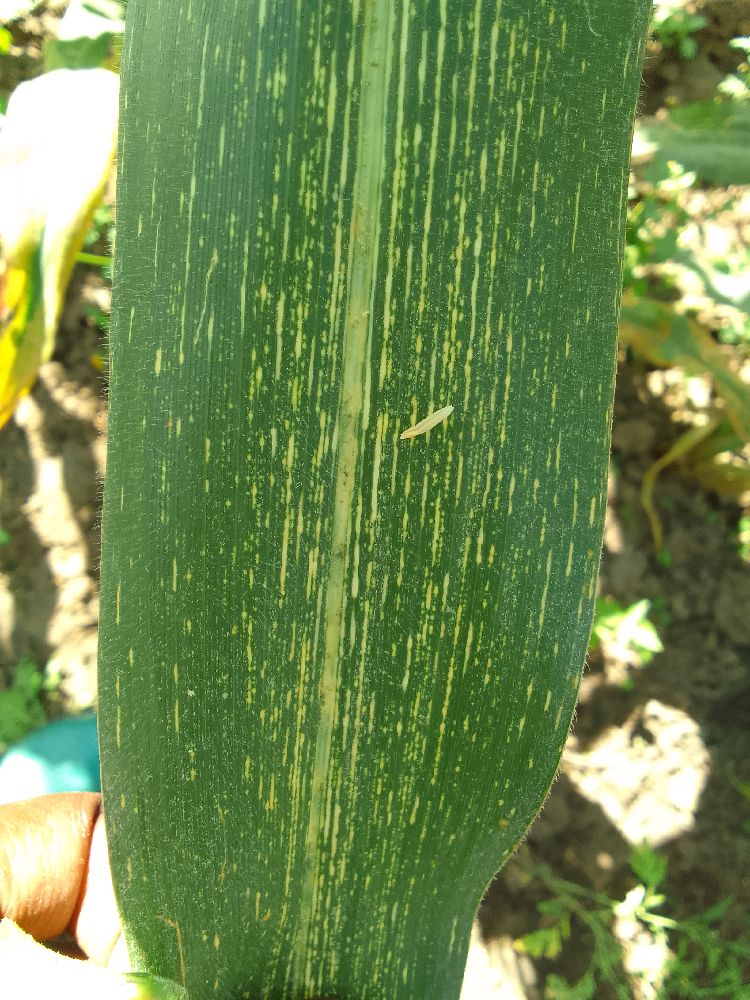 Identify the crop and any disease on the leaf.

maize, maize streak virus
